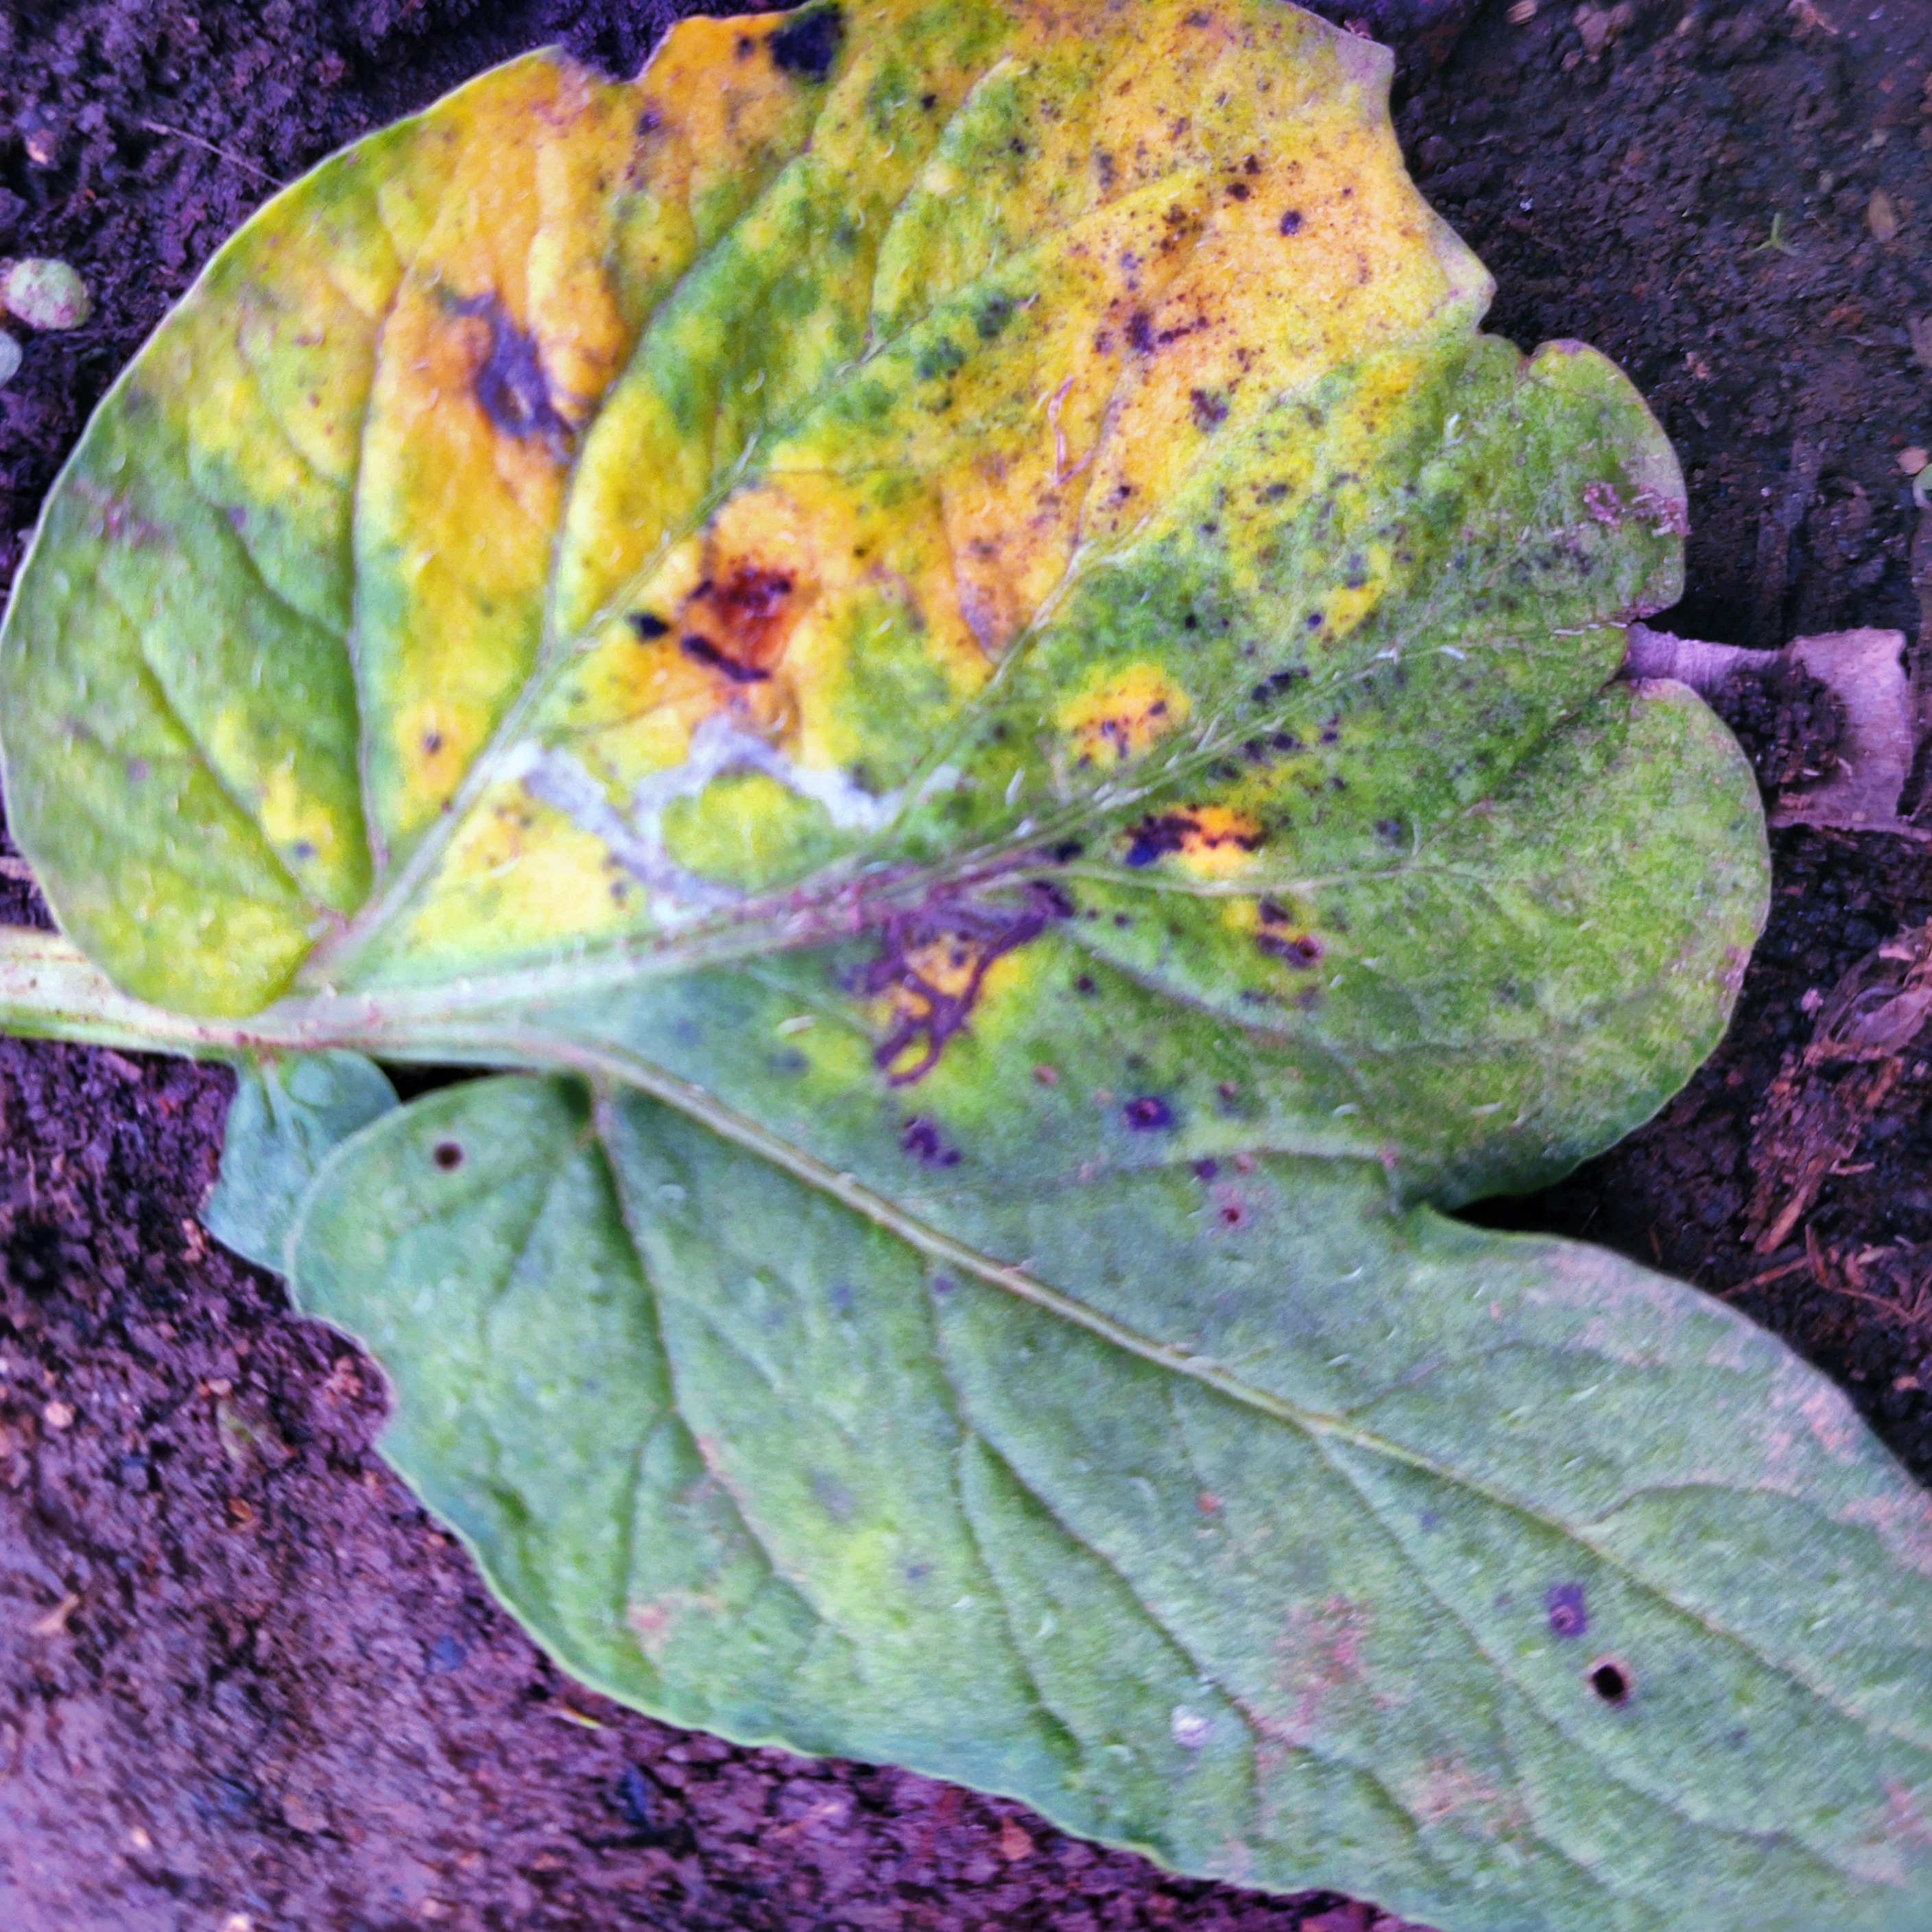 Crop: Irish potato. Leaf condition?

late blight
